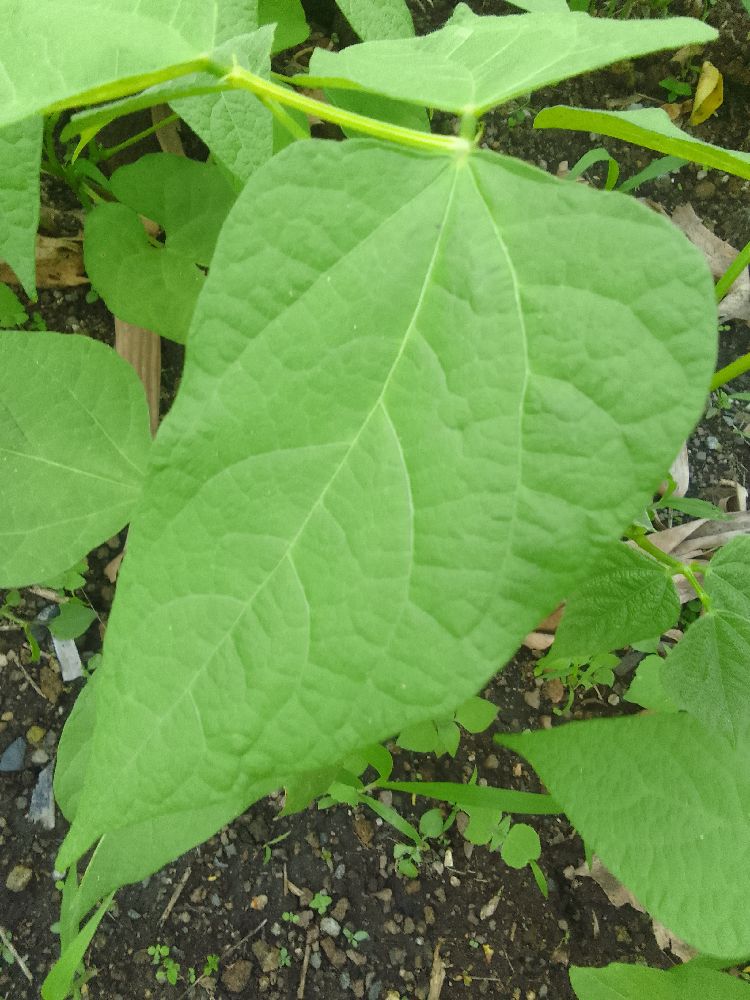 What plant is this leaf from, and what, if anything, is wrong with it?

common bean, healthy
